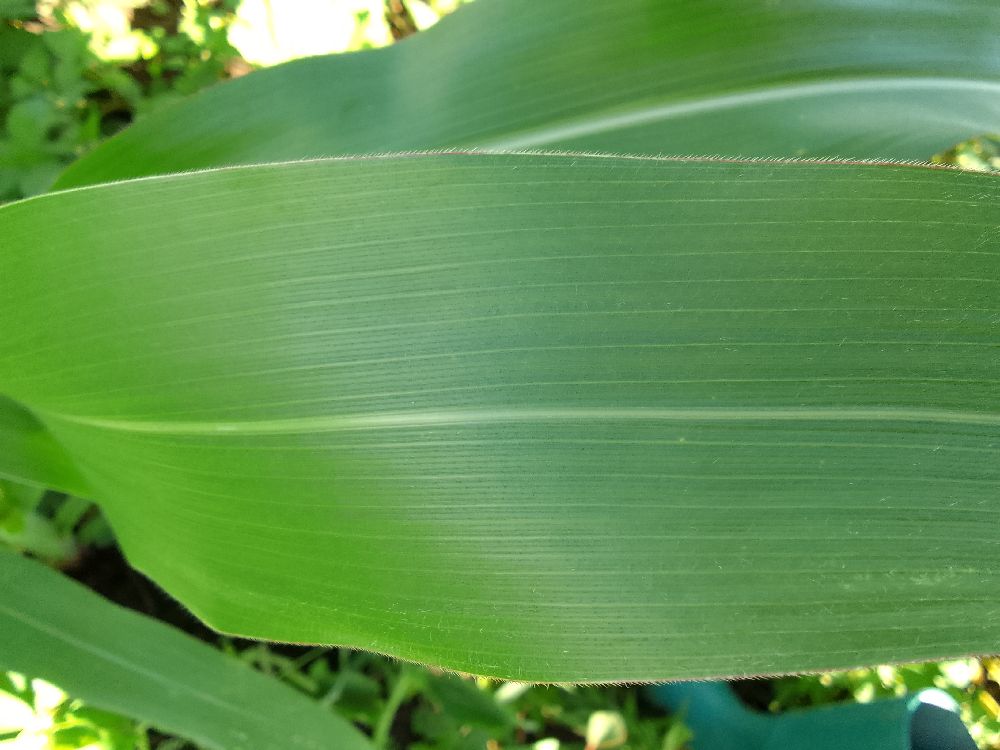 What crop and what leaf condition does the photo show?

maize, healthy
